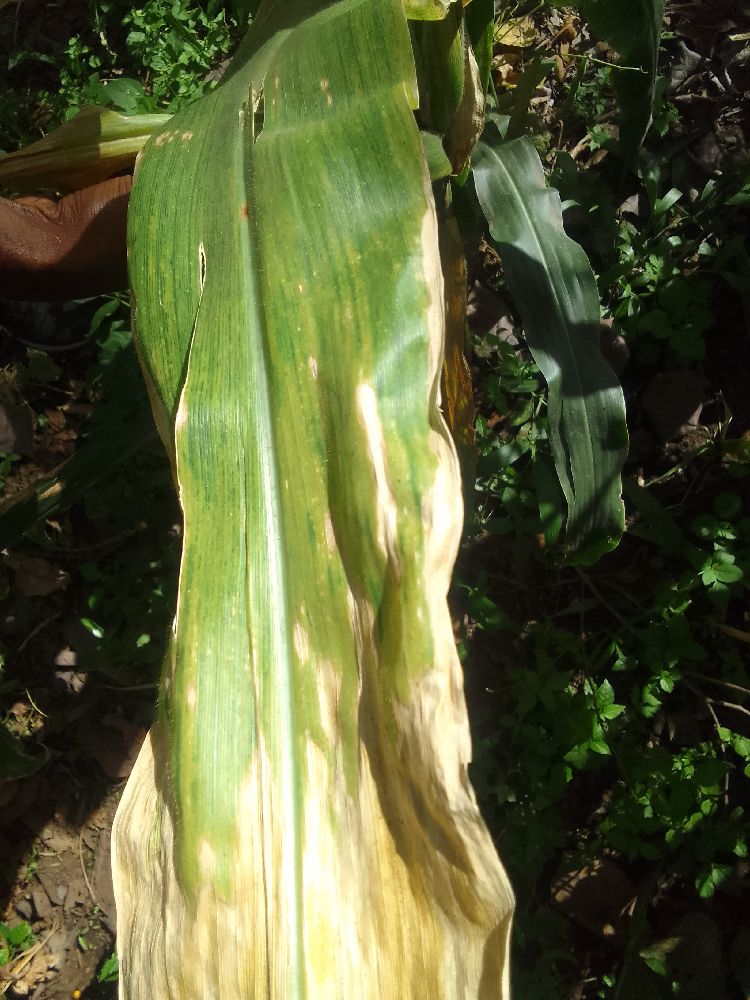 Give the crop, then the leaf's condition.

maize, maize lethal necrosis
